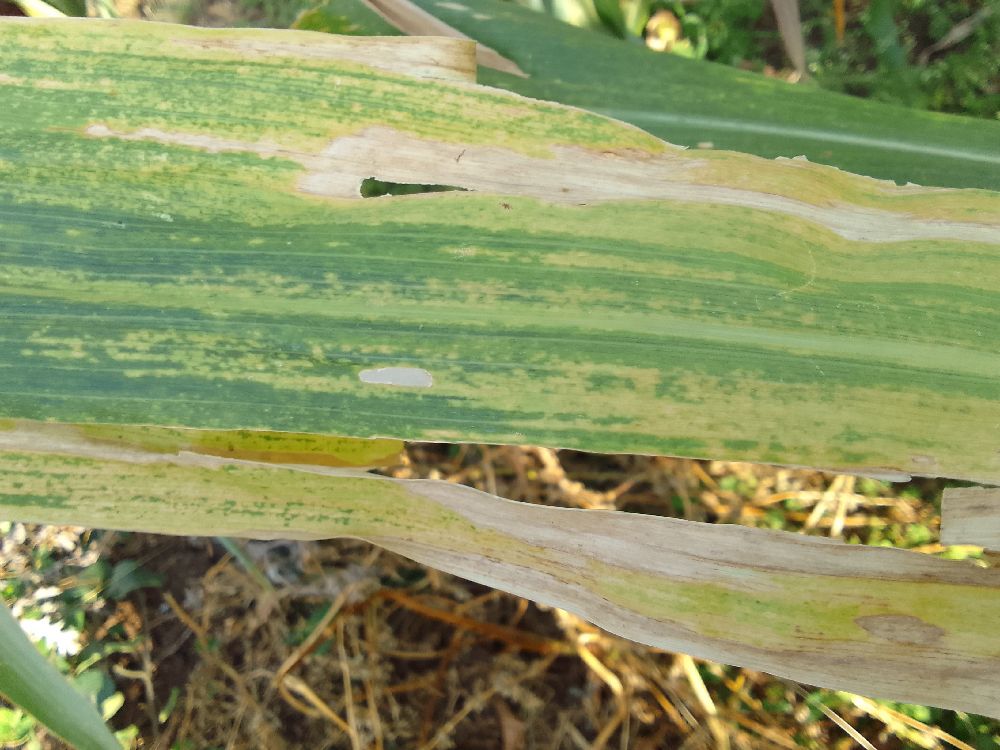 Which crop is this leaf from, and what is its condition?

maize, maize lethal necrosis
